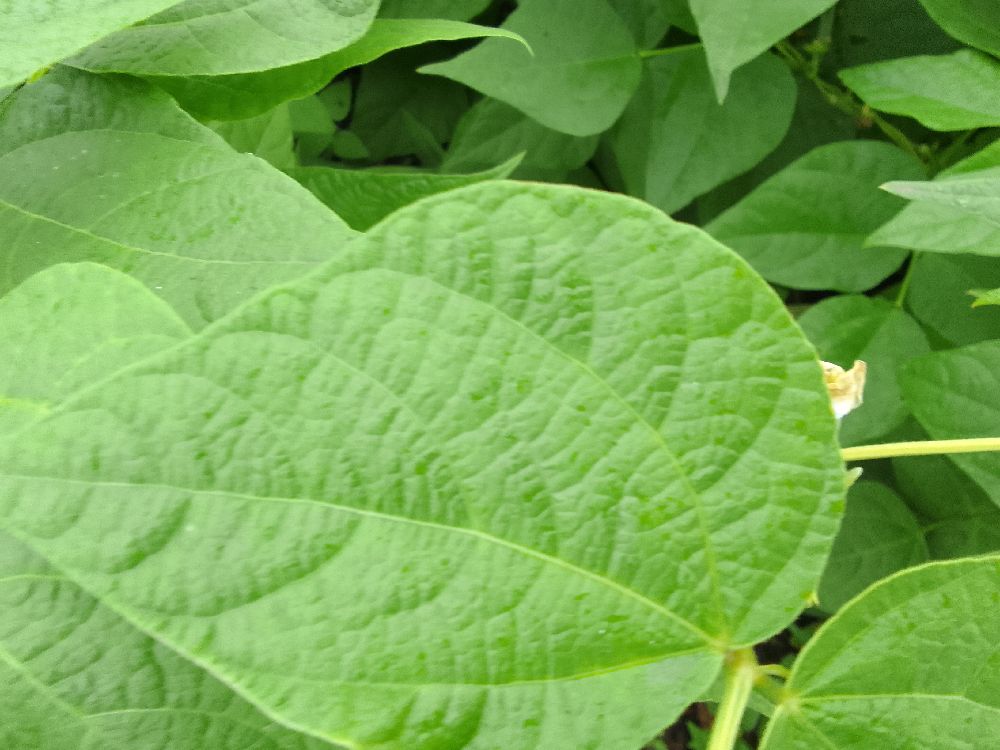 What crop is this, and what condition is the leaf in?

common bean, healthy
